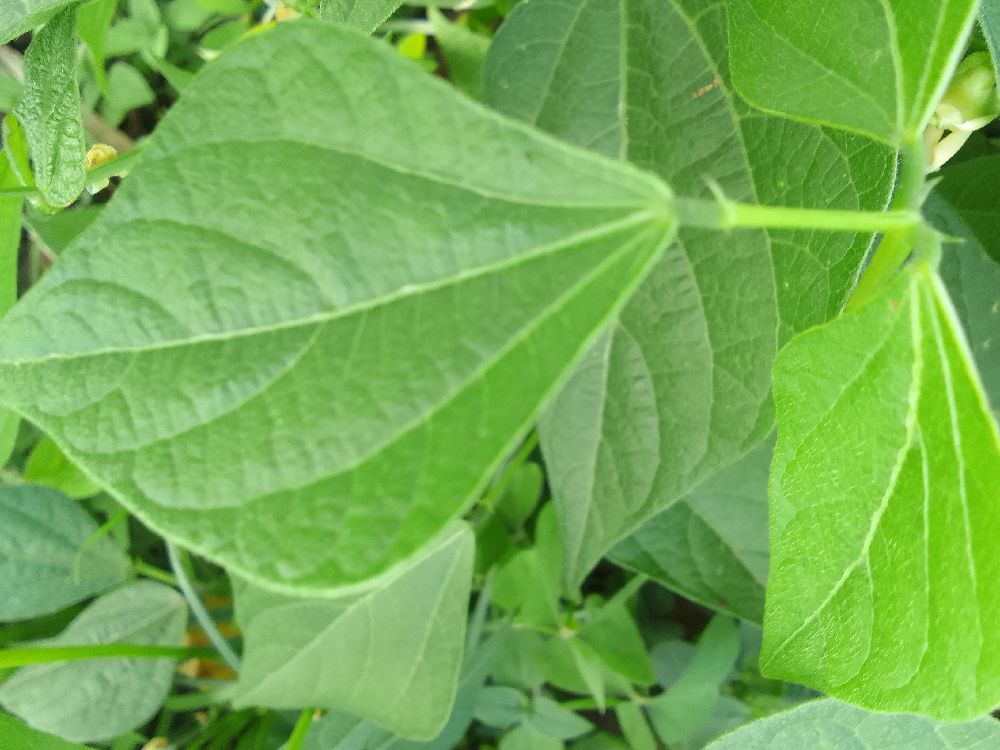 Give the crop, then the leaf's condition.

common bean, healthy
